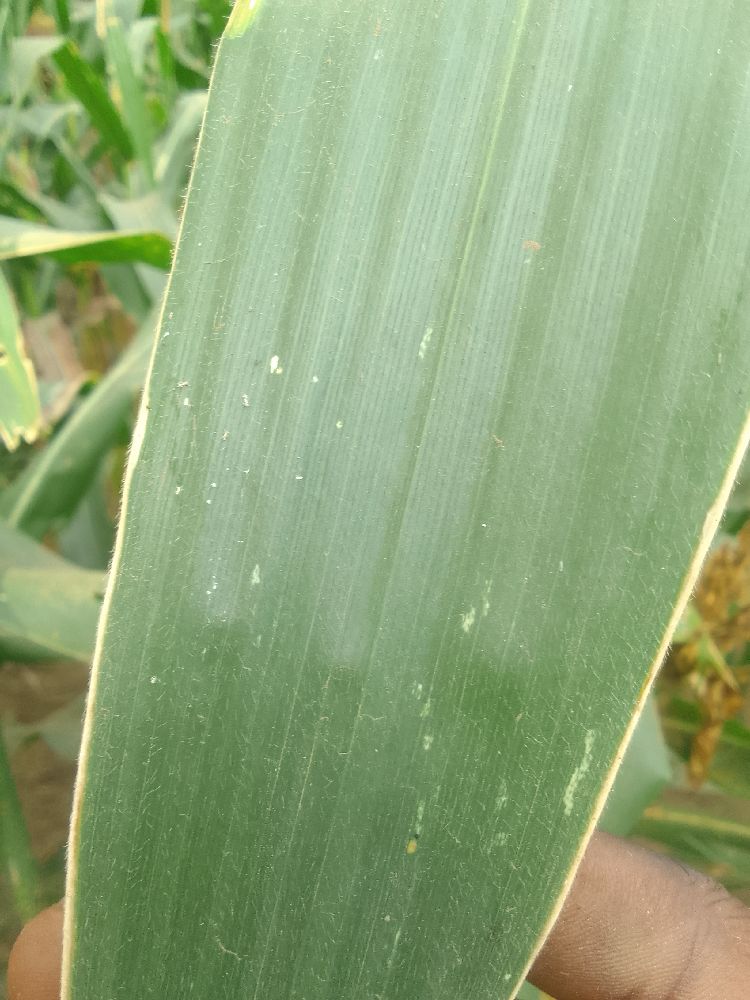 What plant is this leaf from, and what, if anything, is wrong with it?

maize, healthy
